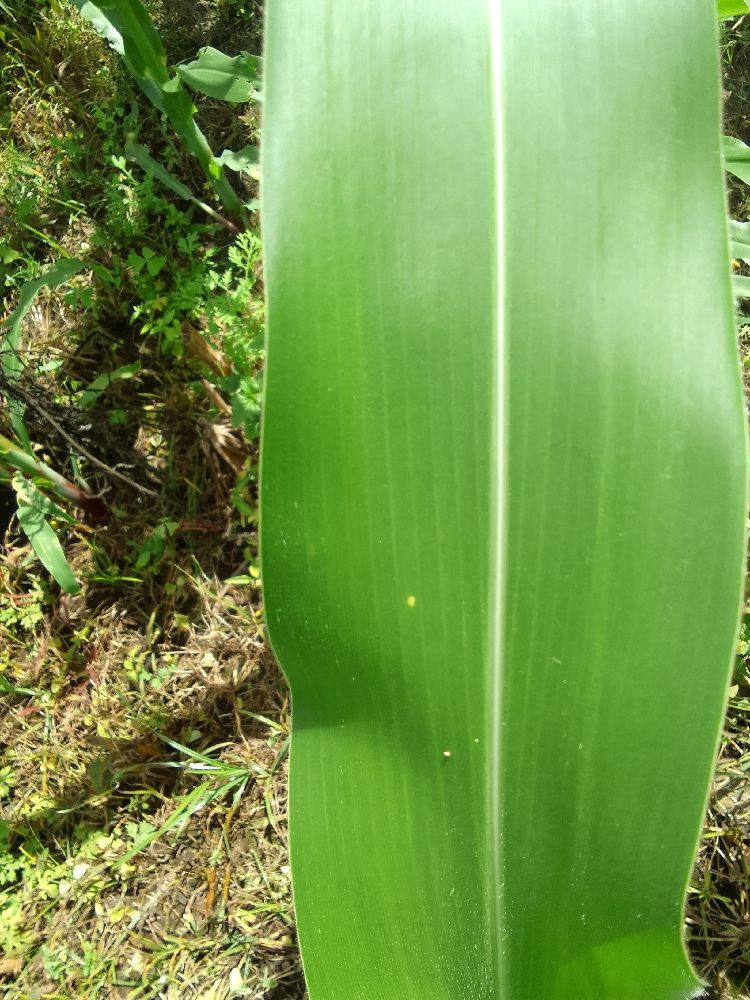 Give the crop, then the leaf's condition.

maize, healthy
